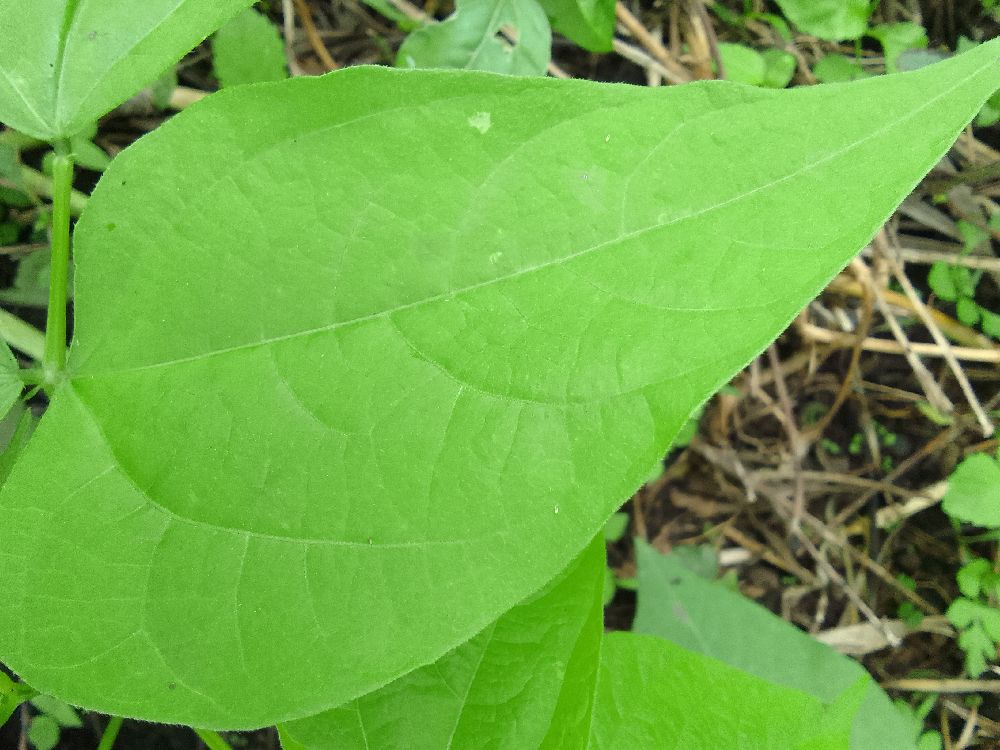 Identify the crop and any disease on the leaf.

common bean, healthy
